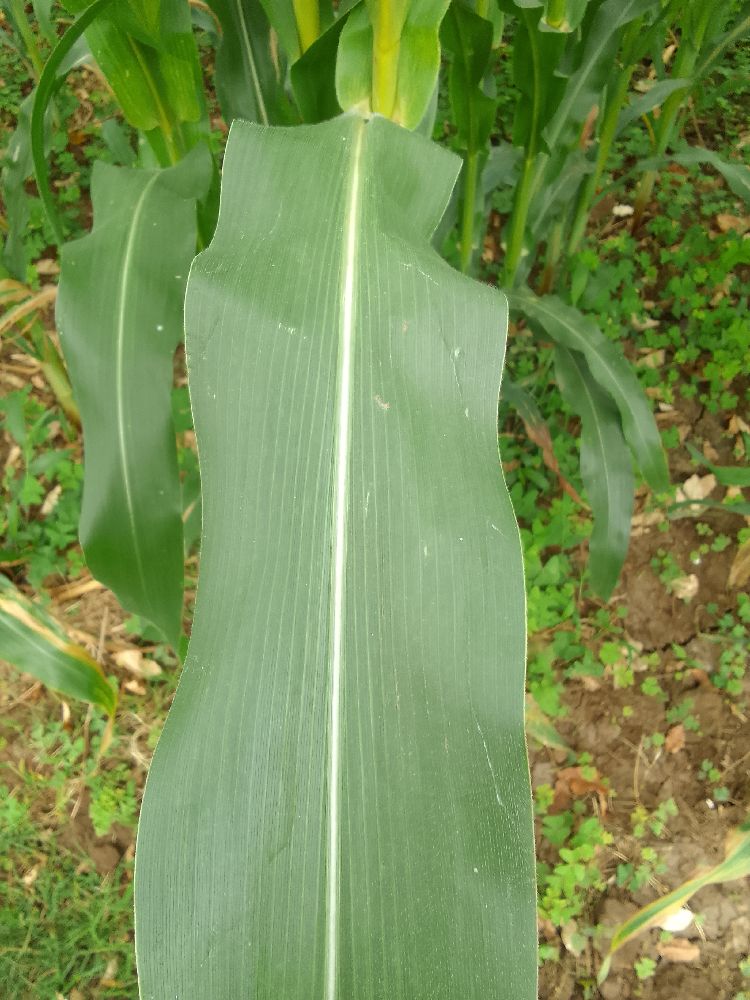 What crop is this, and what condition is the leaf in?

maize, healthy
